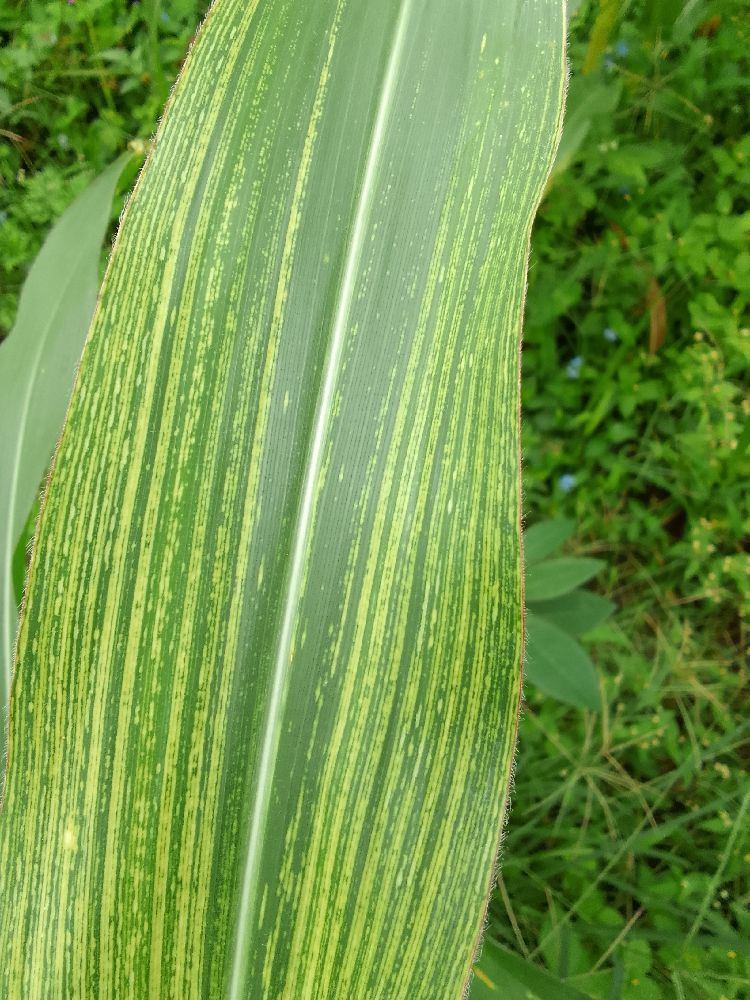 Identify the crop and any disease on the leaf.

maize, maize streak virus
